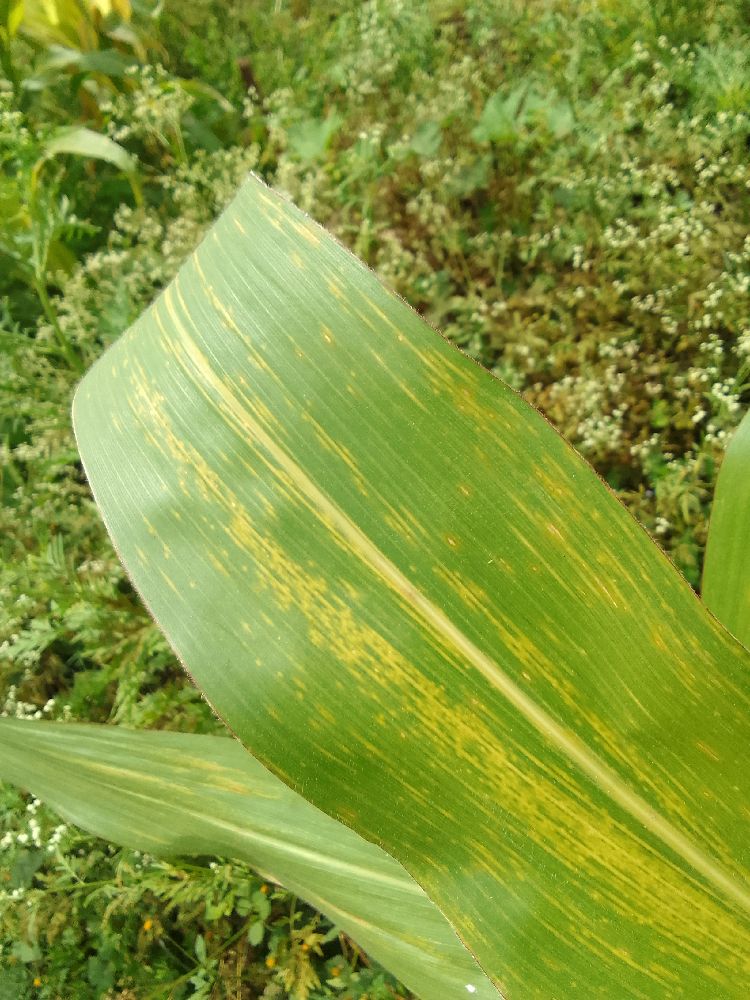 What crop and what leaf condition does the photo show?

maize, maize lethal necrosis
